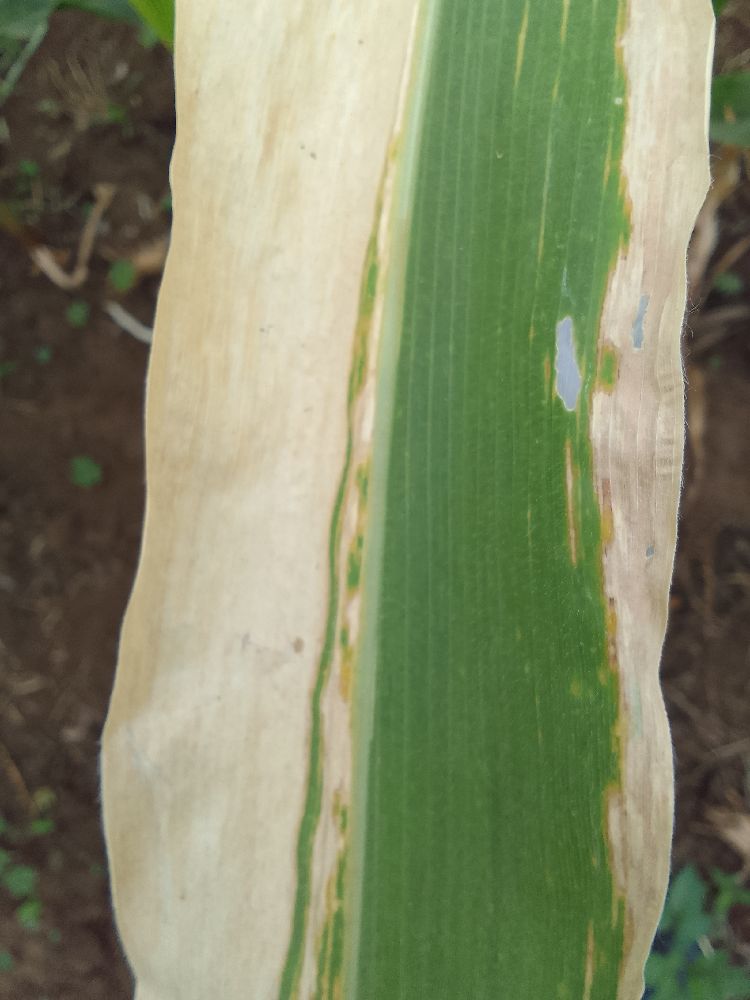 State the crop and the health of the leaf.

maize, maize lethal necrosis
